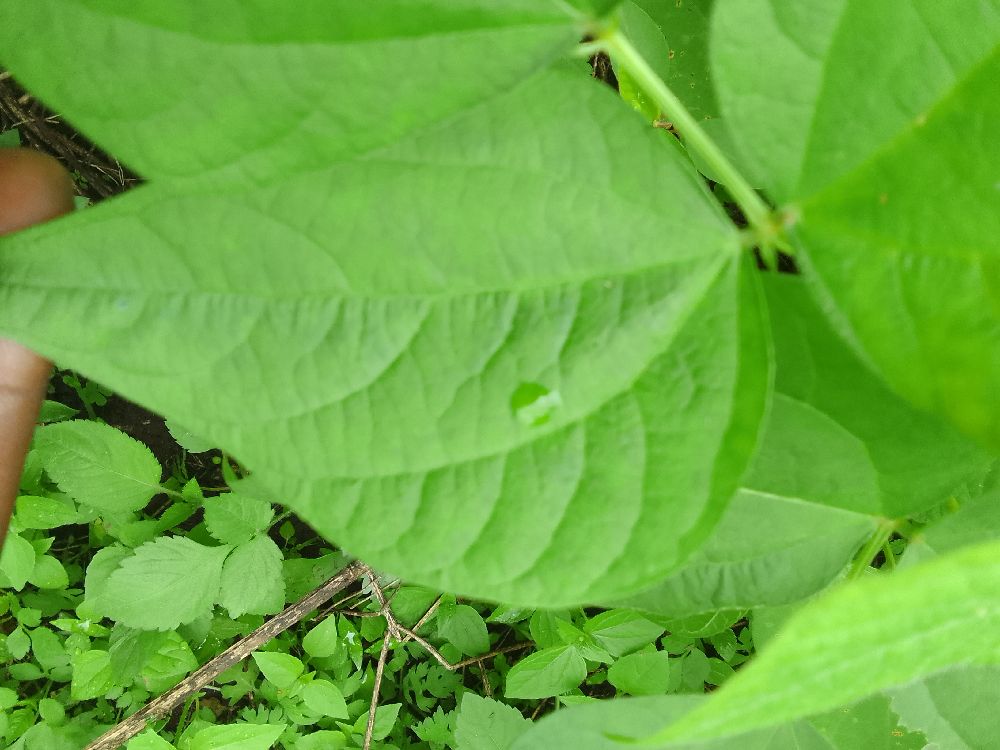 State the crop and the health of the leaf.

common bean, healthy
